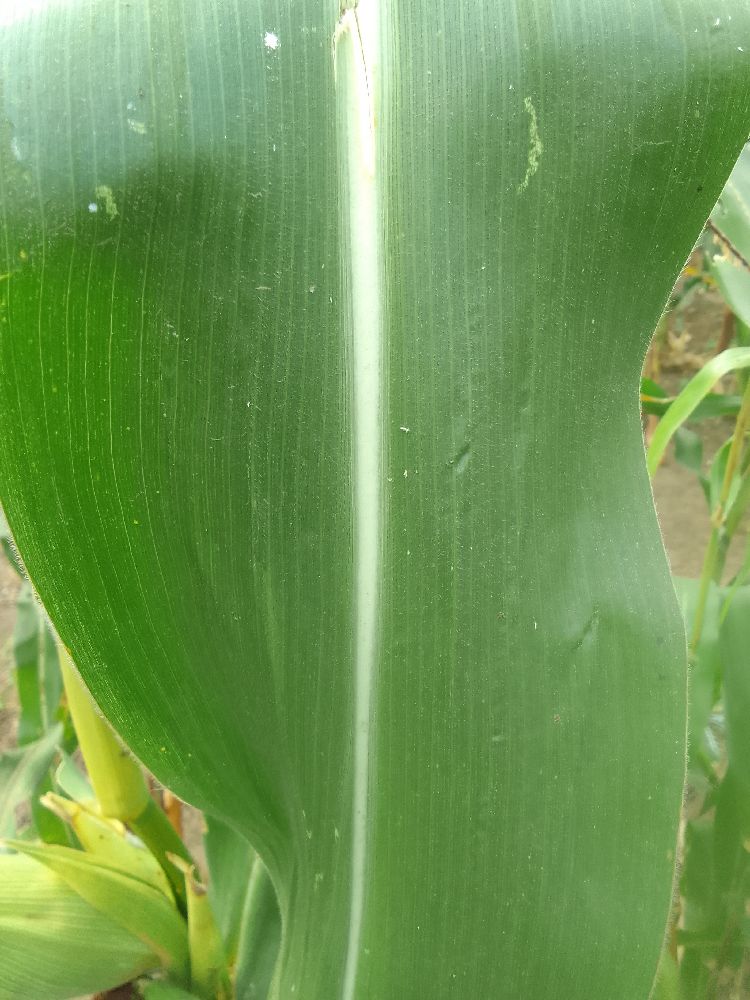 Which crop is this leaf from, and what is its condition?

maize, healthy
